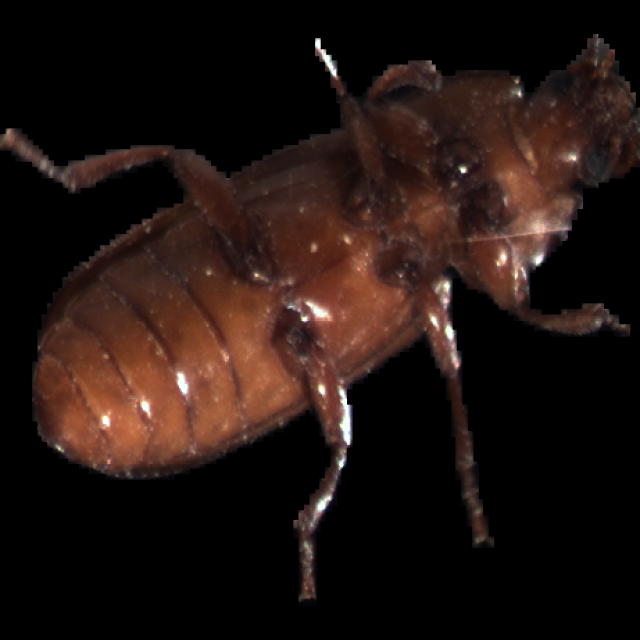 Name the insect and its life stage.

mealworm beetle
